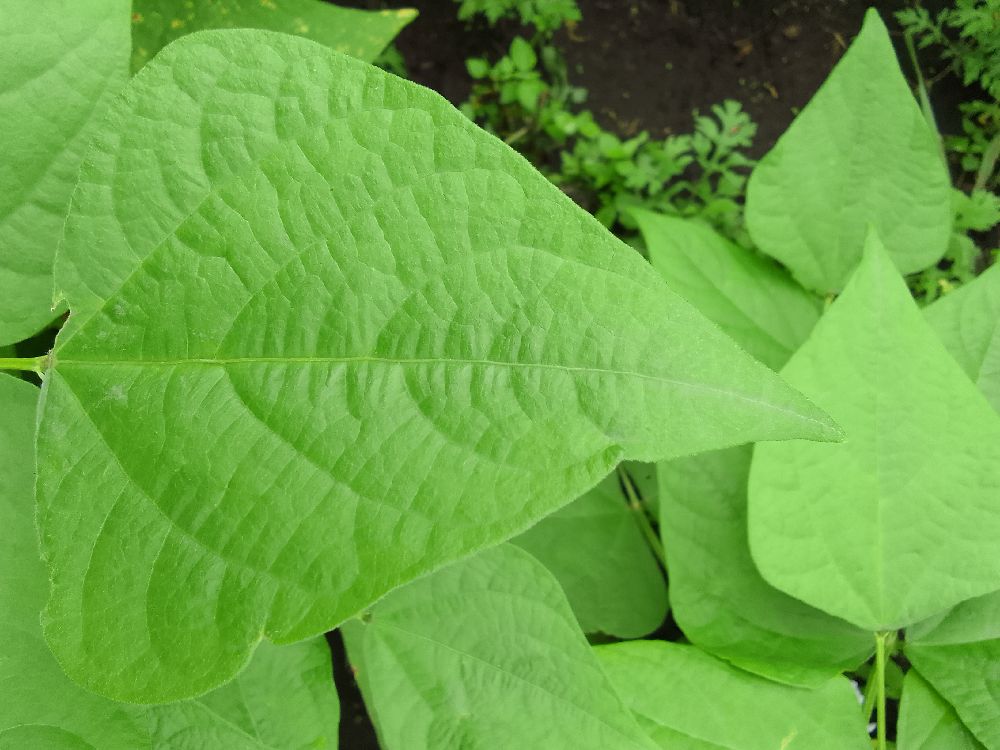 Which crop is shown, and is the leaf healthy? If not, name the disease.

common bean, healthy
